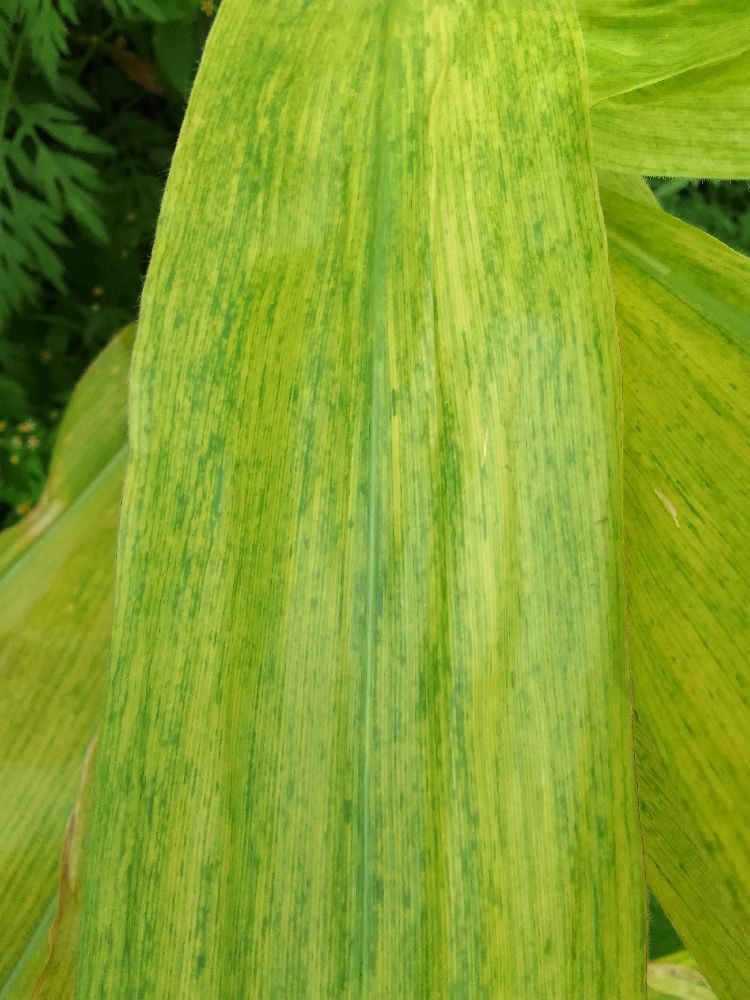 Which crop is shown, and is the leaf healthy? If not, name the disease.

maize, maize lethal necrosis
